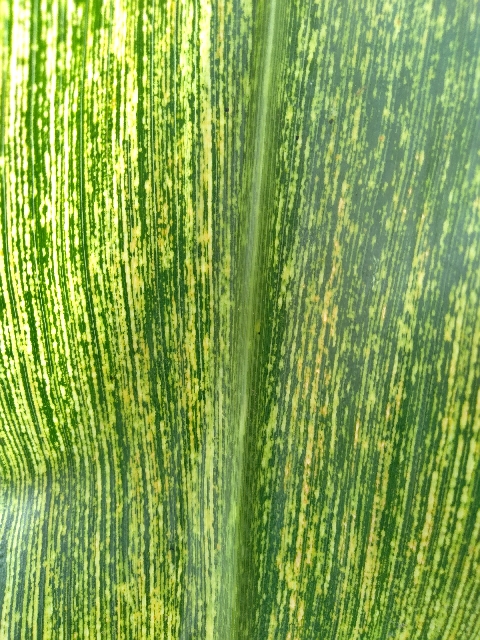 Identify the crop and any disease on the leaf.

maize, maize streak virus
